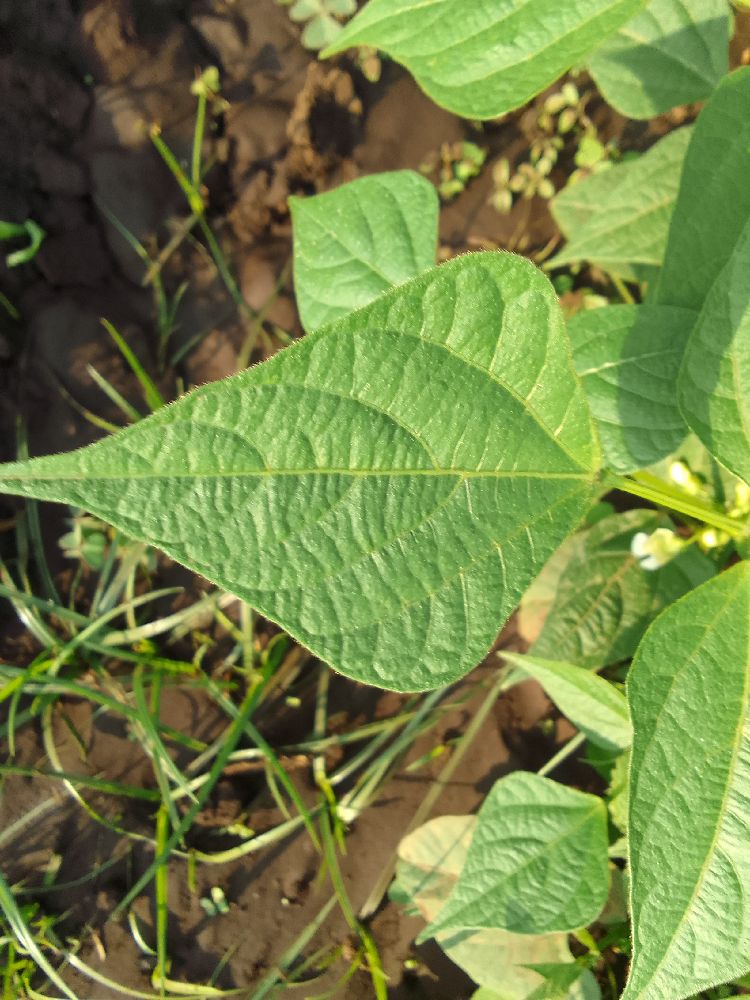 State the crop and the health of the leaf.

common bean, healthy
